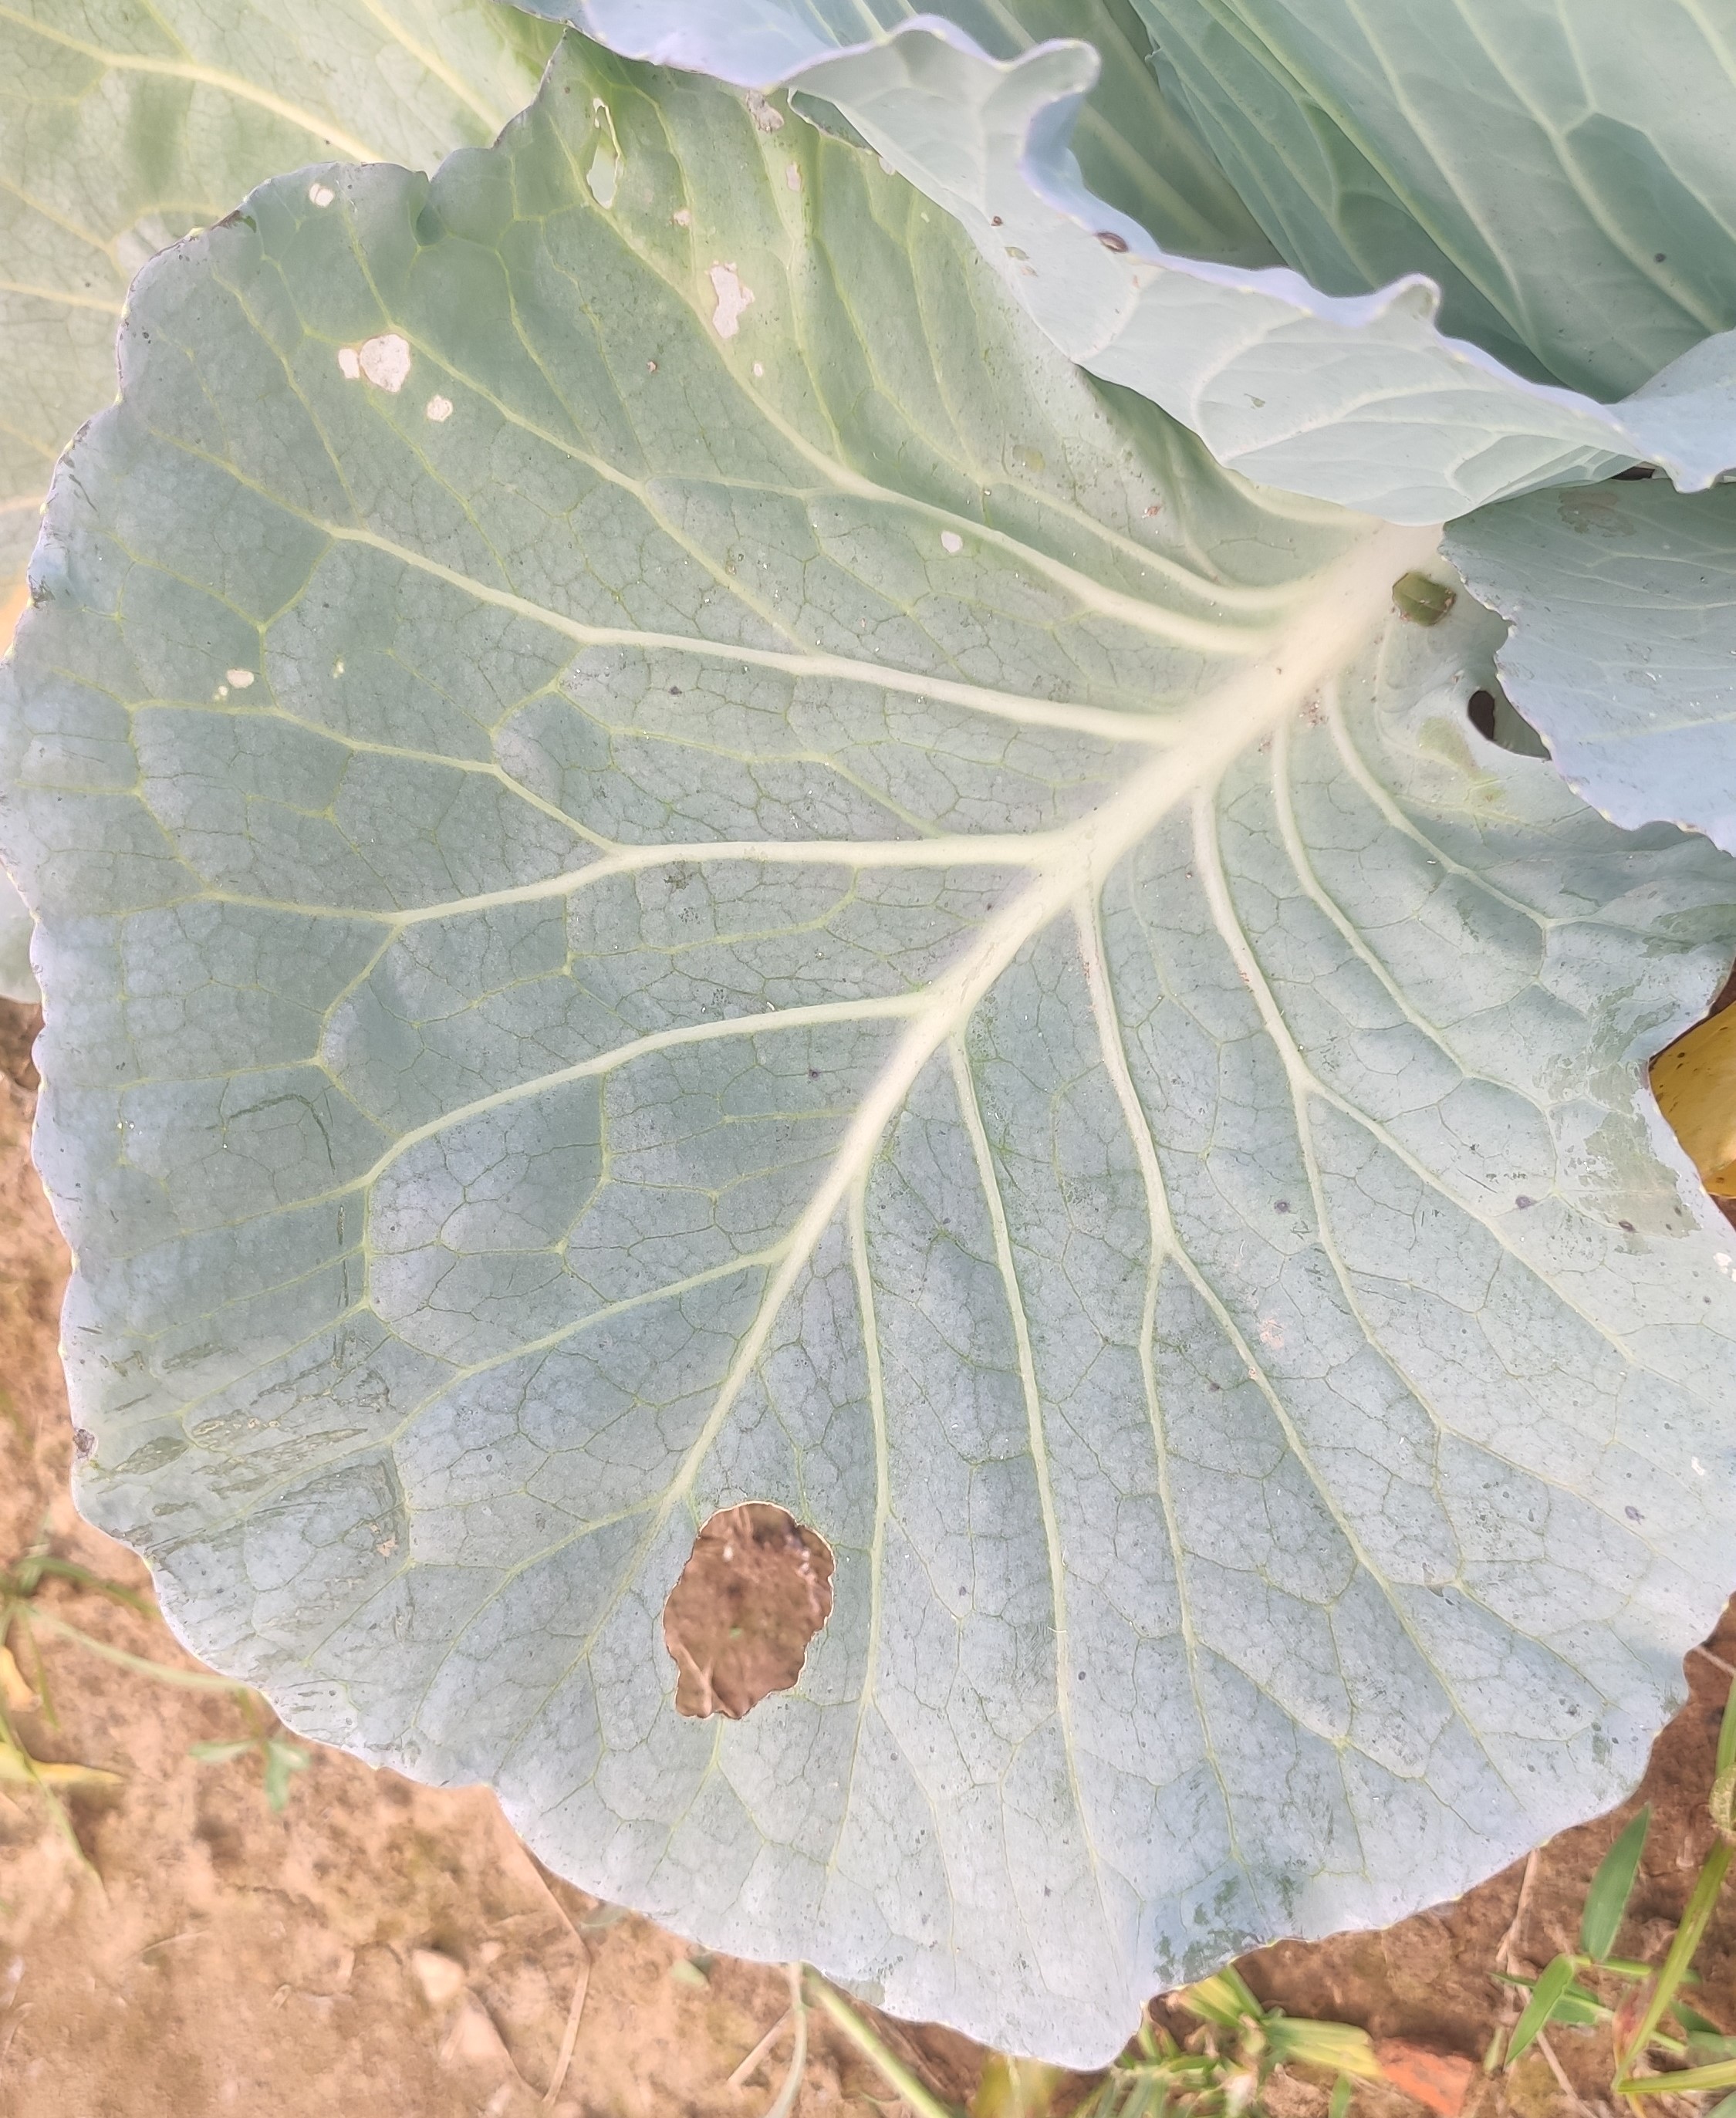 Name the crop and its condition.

cabbage, healthy
